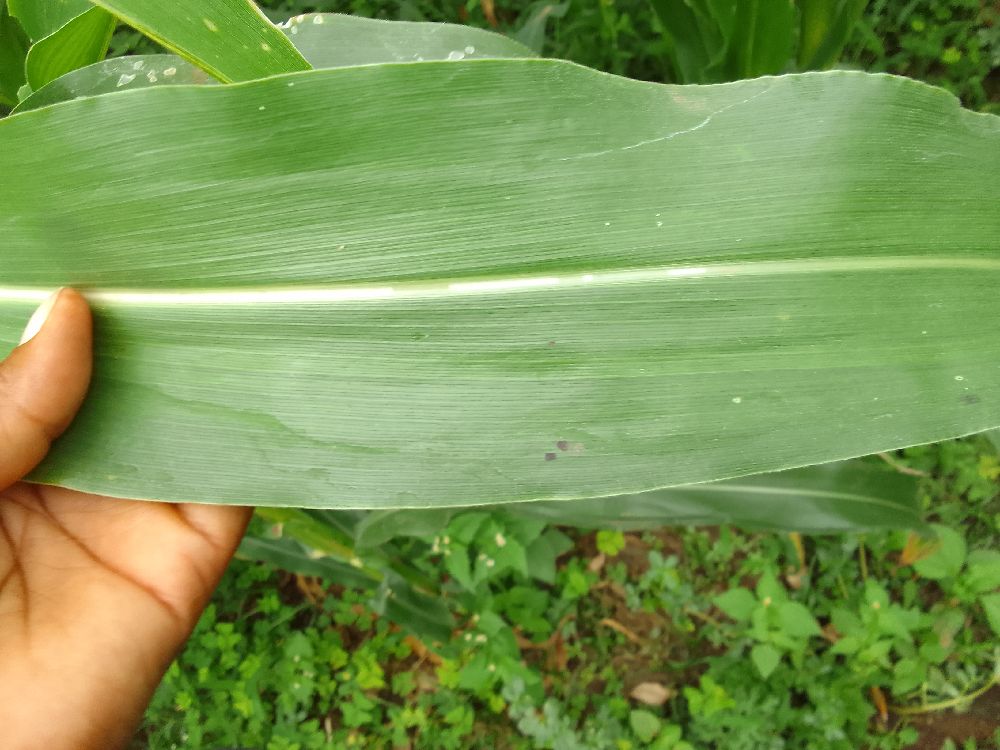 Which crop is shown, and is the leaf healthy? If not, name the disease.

maize, healthy
